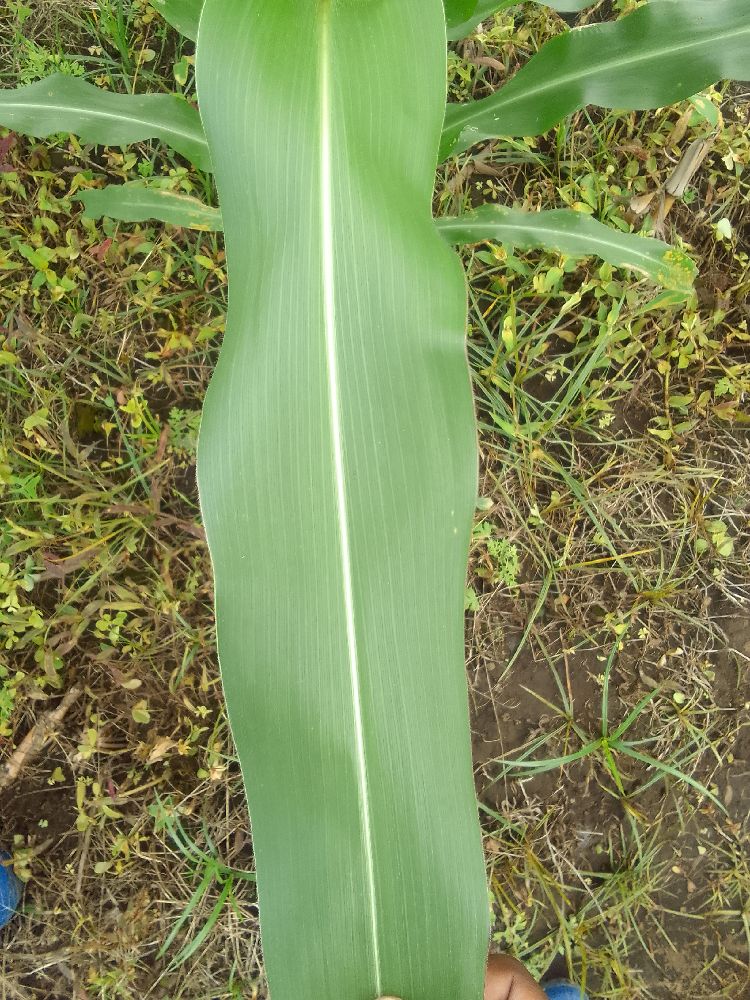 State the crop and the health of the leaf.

maize, healthy
